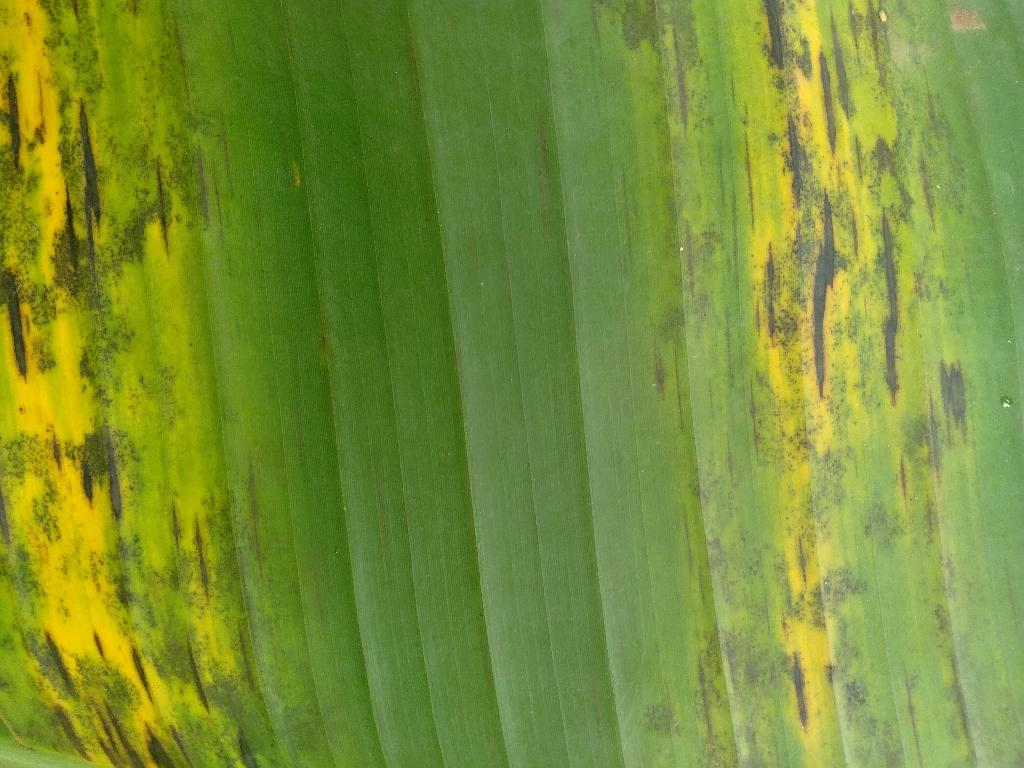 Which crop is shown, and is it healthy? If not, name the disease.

banana, black sigatoka
